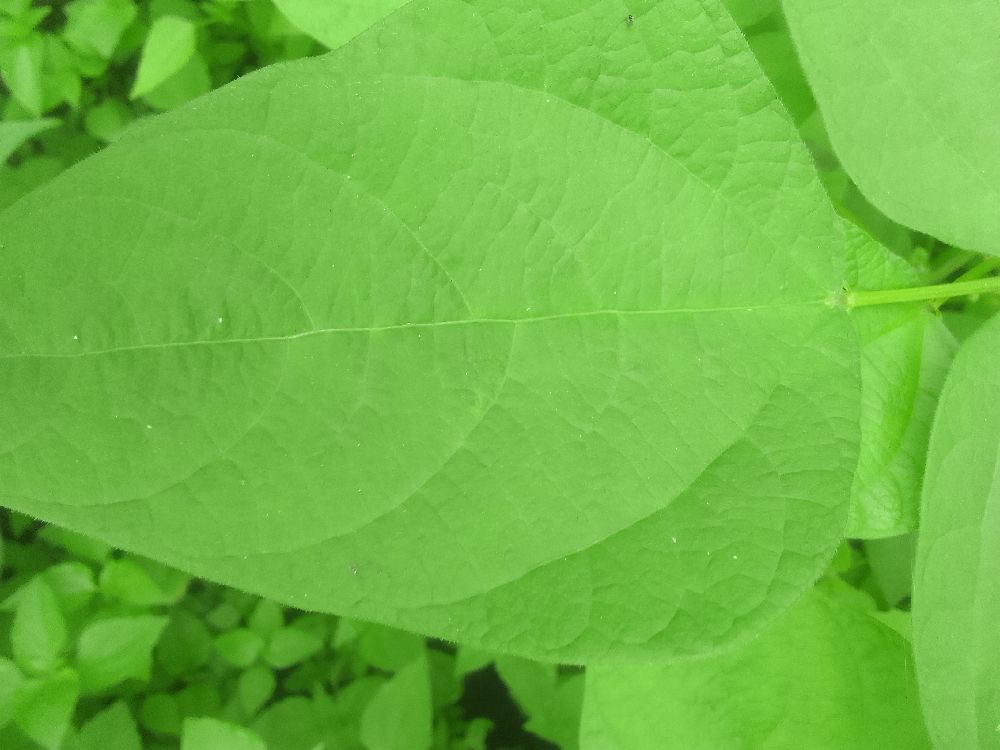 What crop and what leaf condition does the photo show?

common bean, healthy
